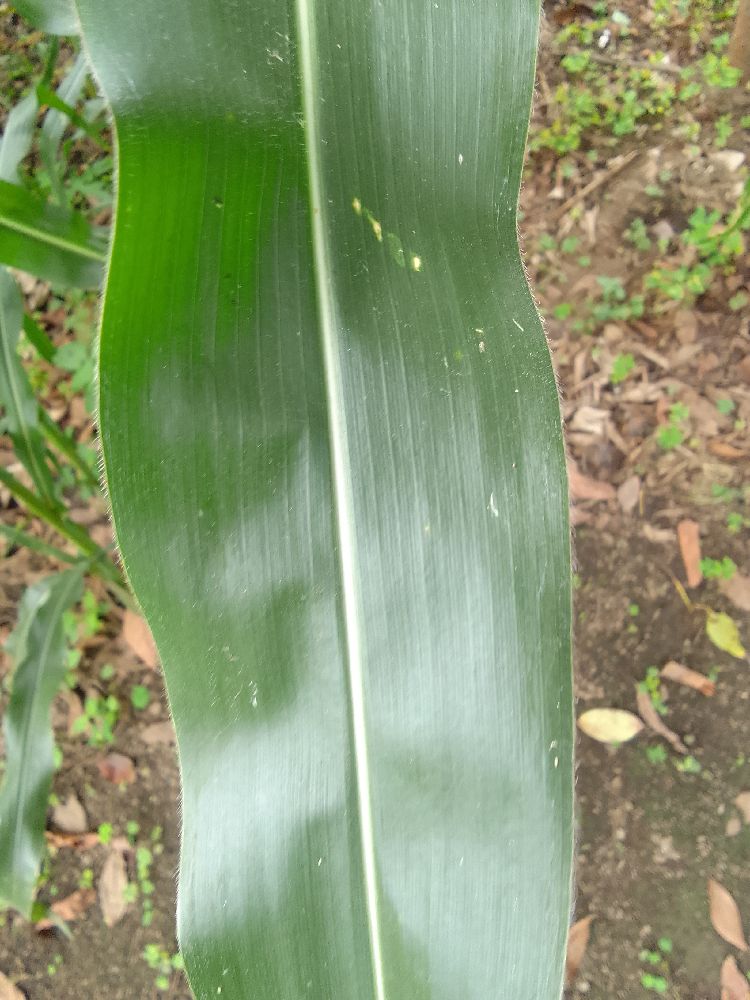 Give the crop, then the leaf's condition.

maize, healthy
